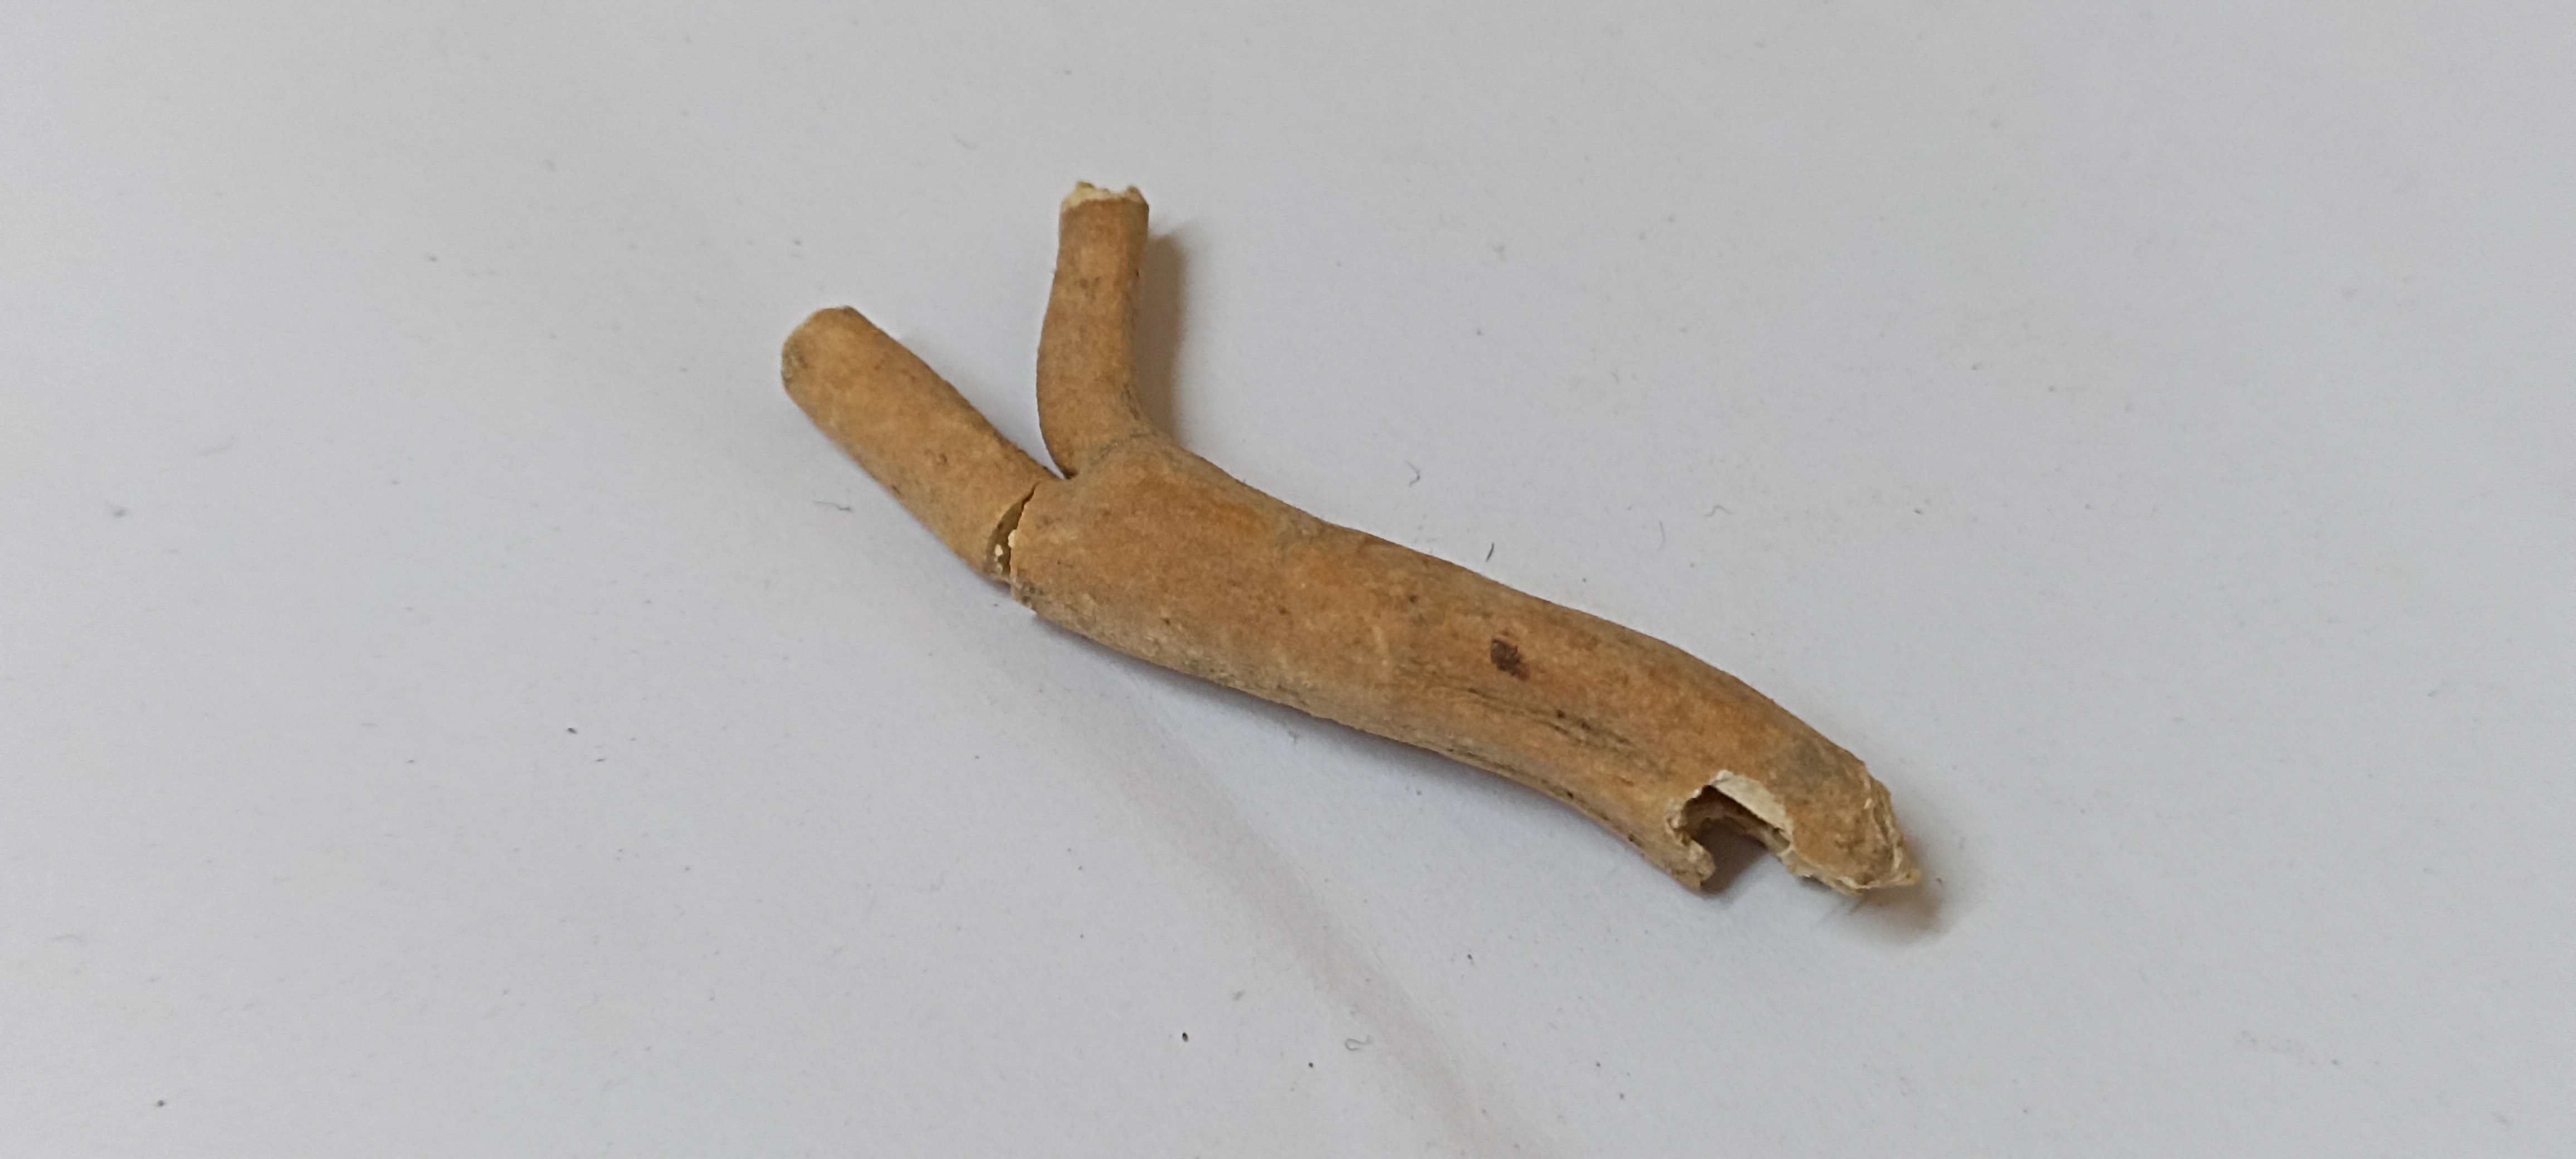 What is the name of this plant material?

ashwagandha
